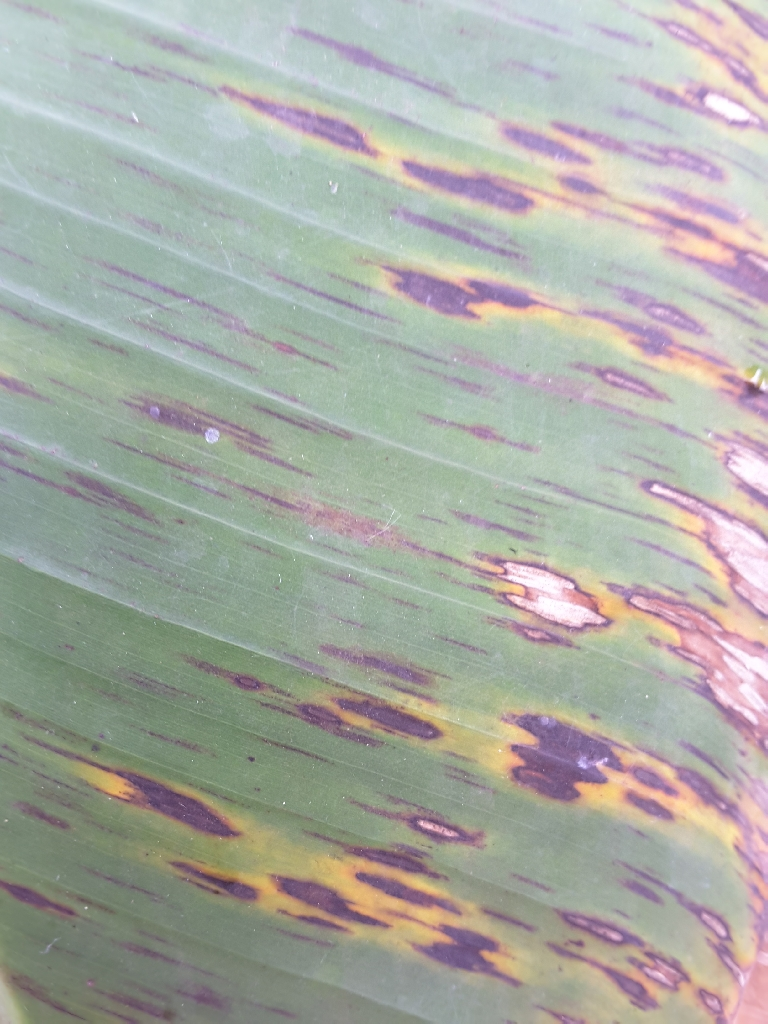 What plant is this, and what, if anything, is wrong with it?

banana, black sigatoka
